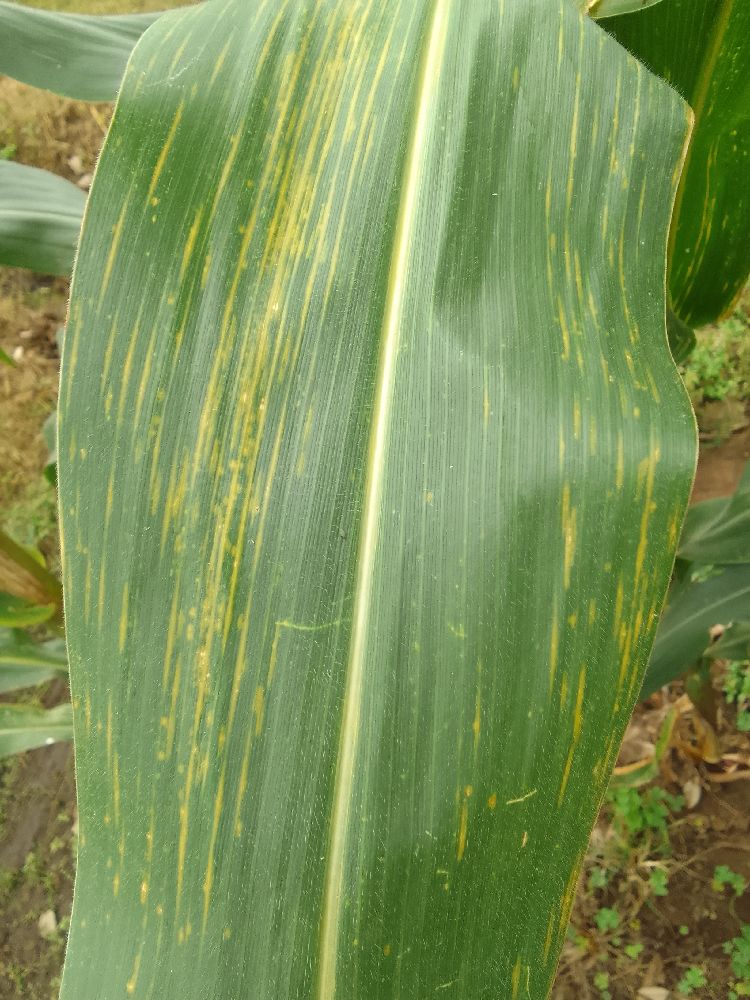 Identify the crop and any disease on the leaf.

maize, maize lethal necrosis
